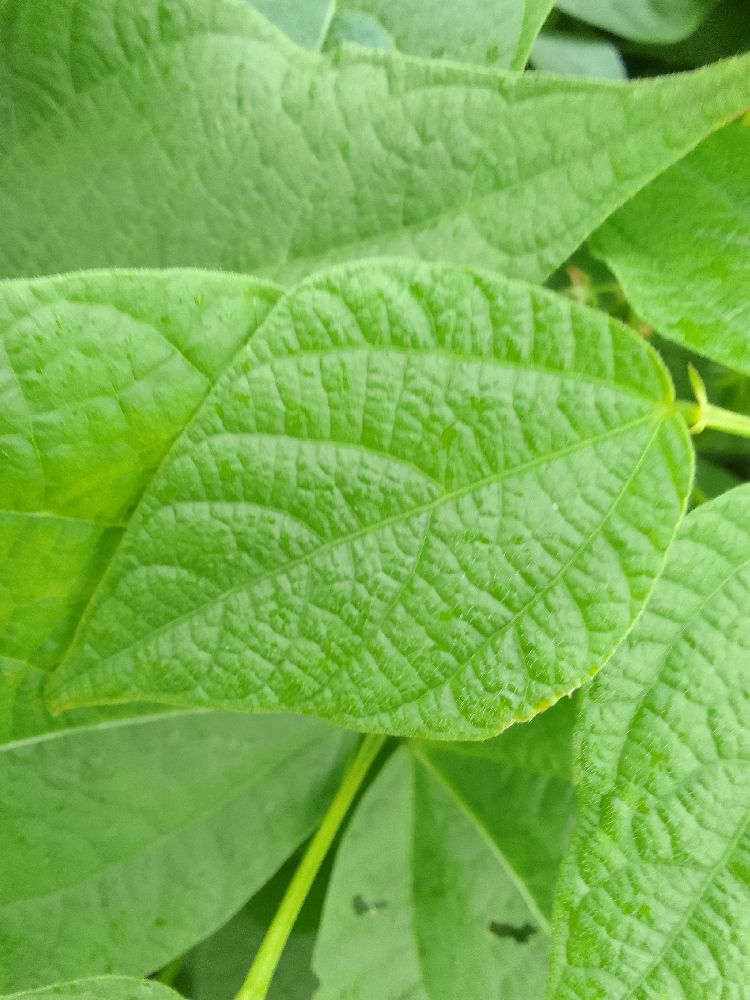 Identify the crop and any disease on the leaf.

common bean, healthy
